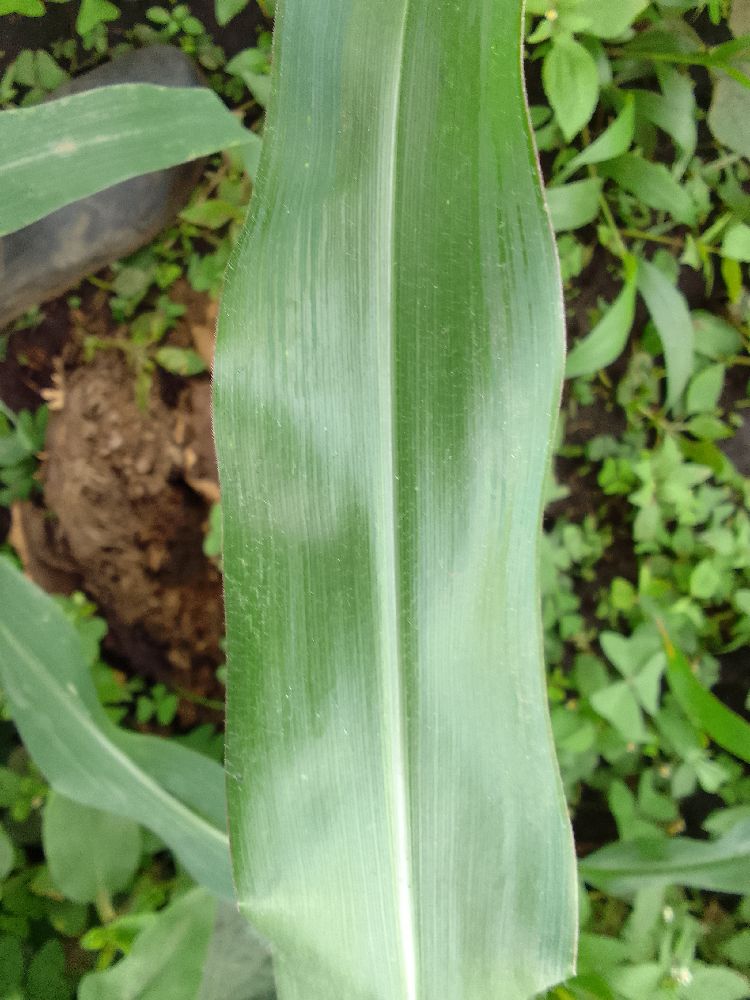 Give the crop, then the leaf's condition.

maize, healthy
